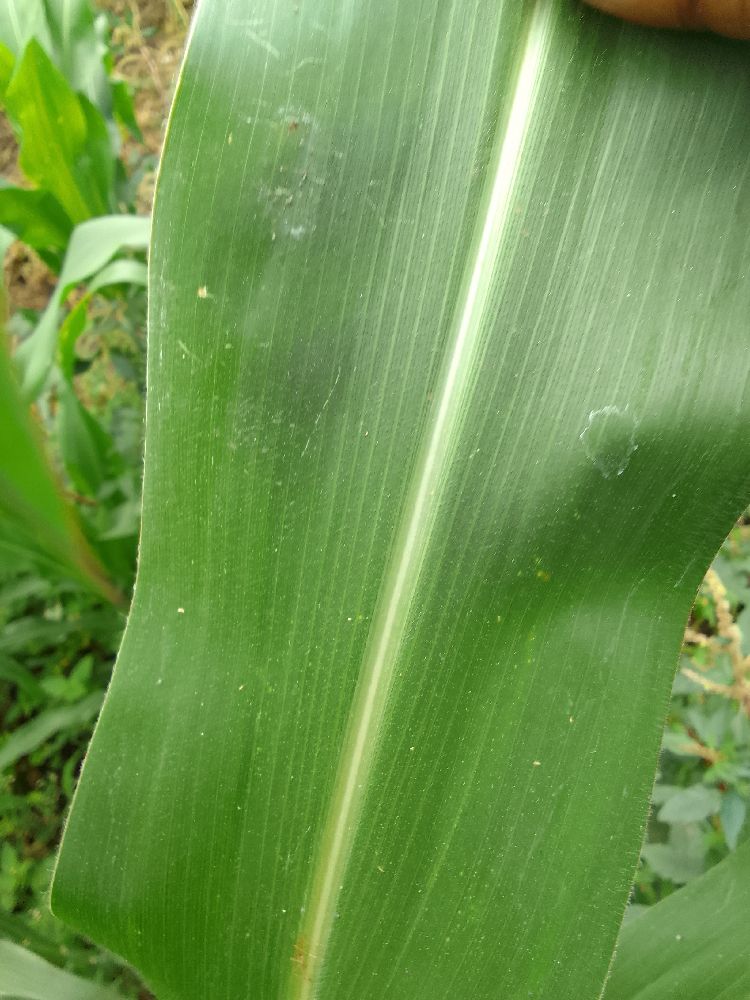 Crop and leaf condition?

maize, healthy
